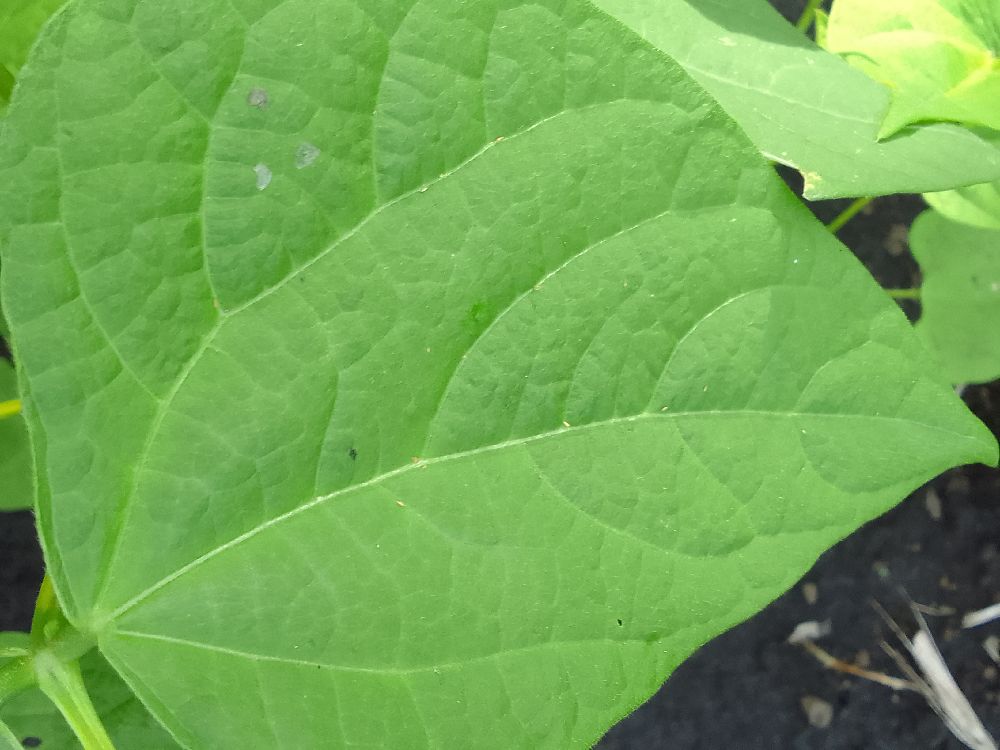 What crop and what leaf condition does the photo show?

common bean, healthy
